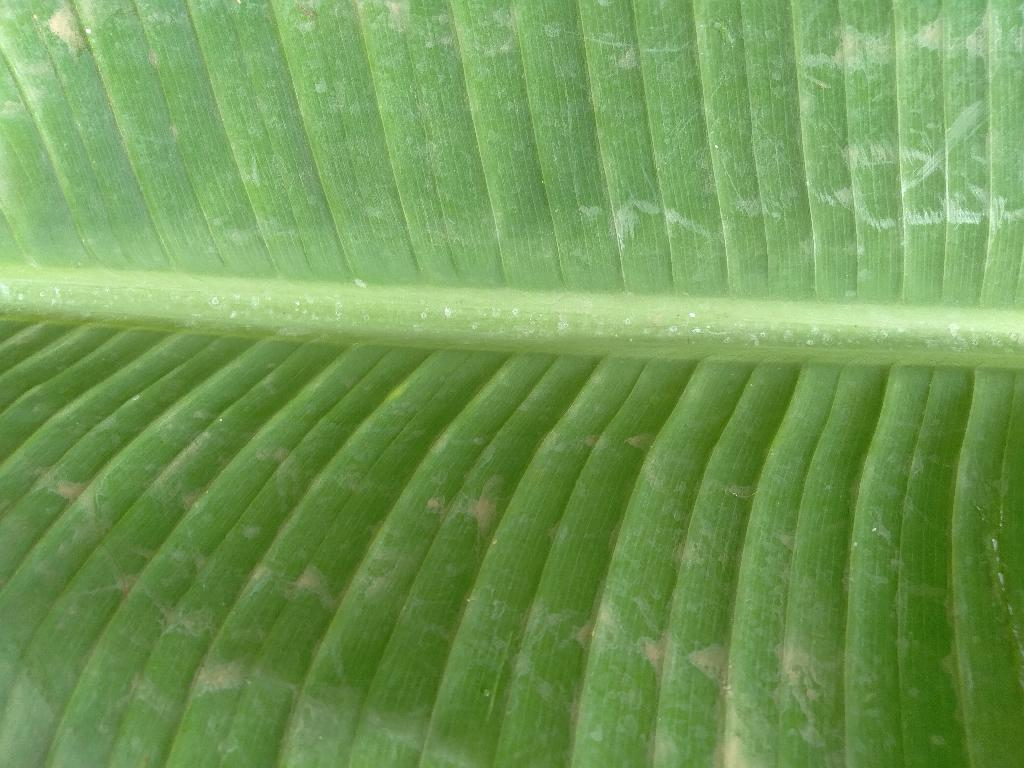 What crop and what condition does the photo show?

banana, healthy
